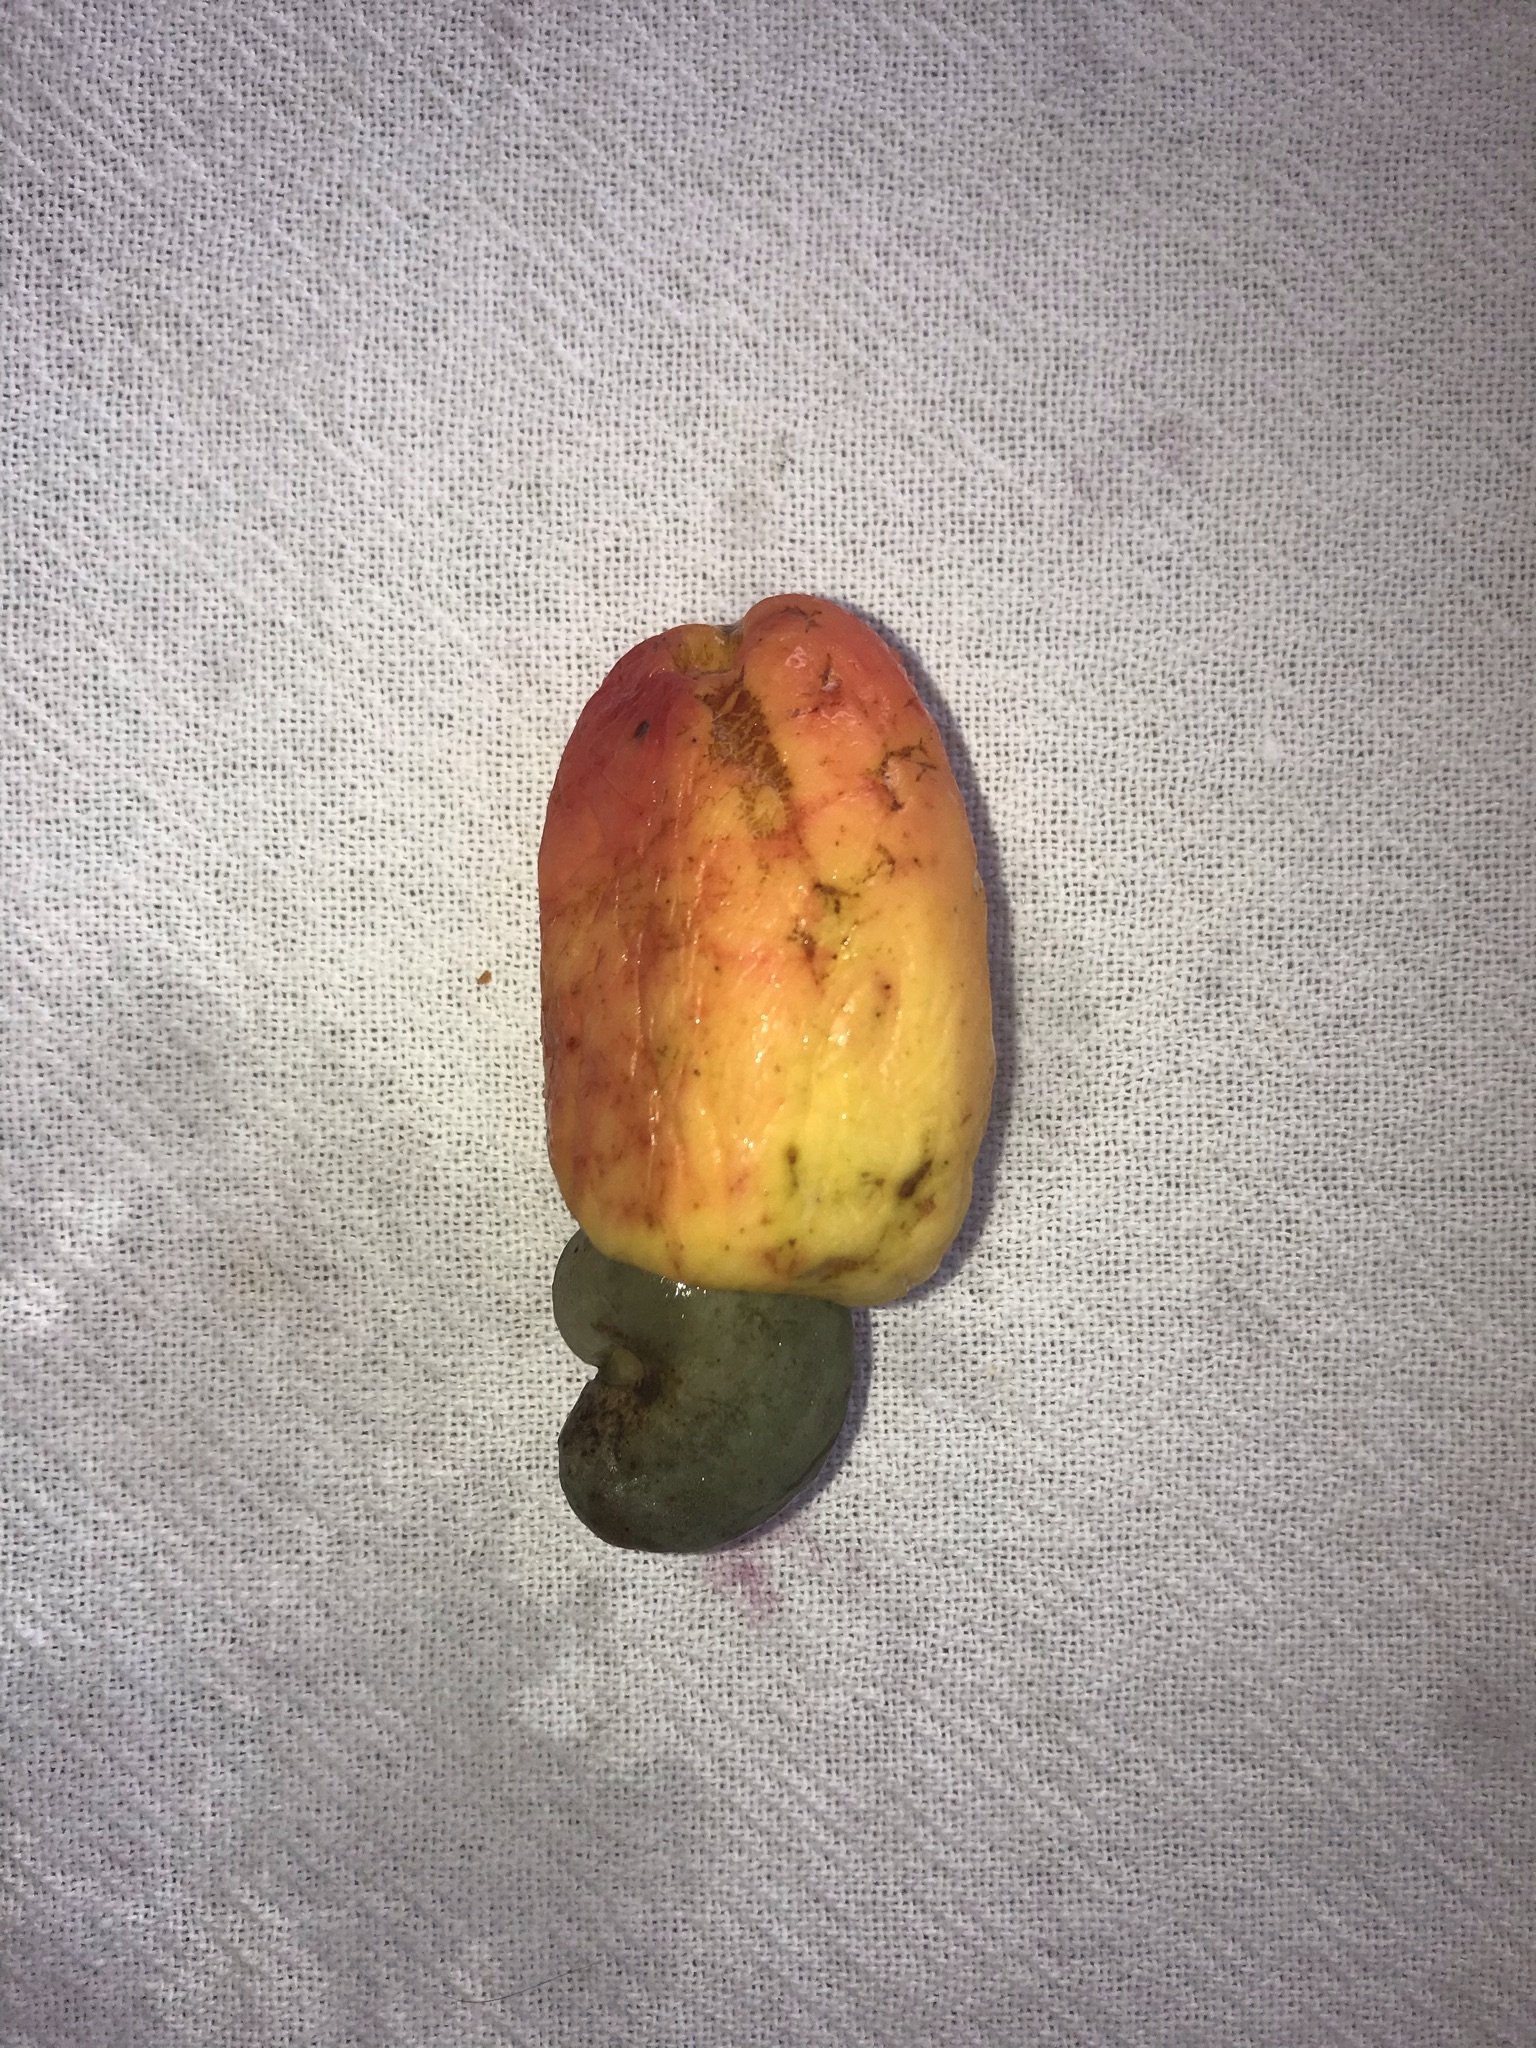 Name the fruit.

caju amarelo
